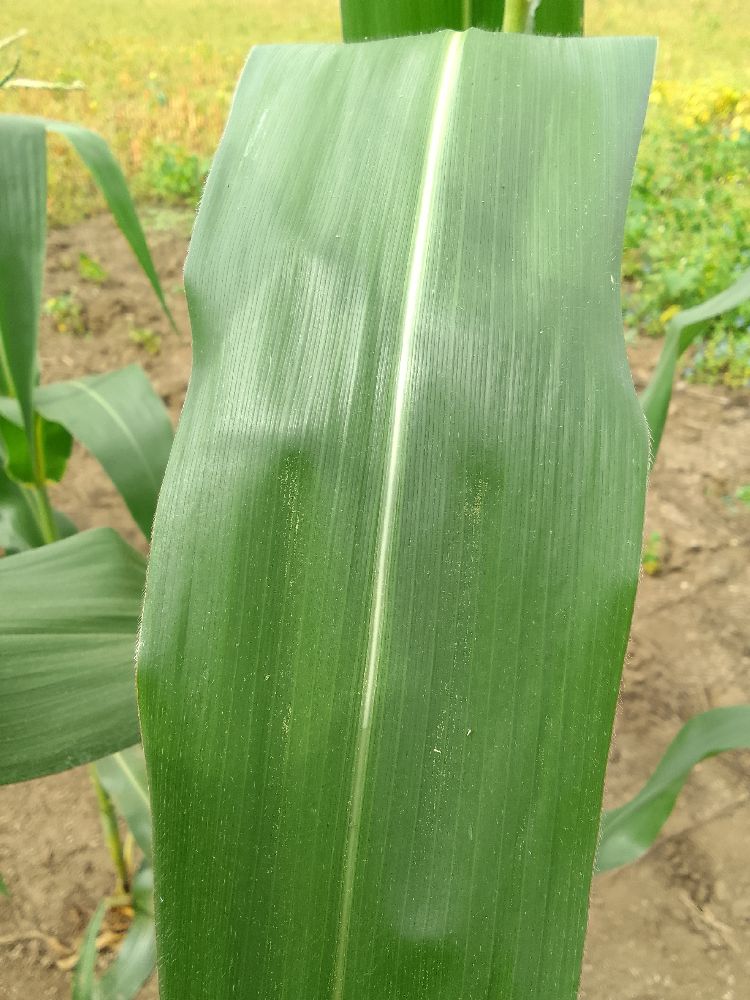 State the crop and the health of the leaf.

maize, healthy
